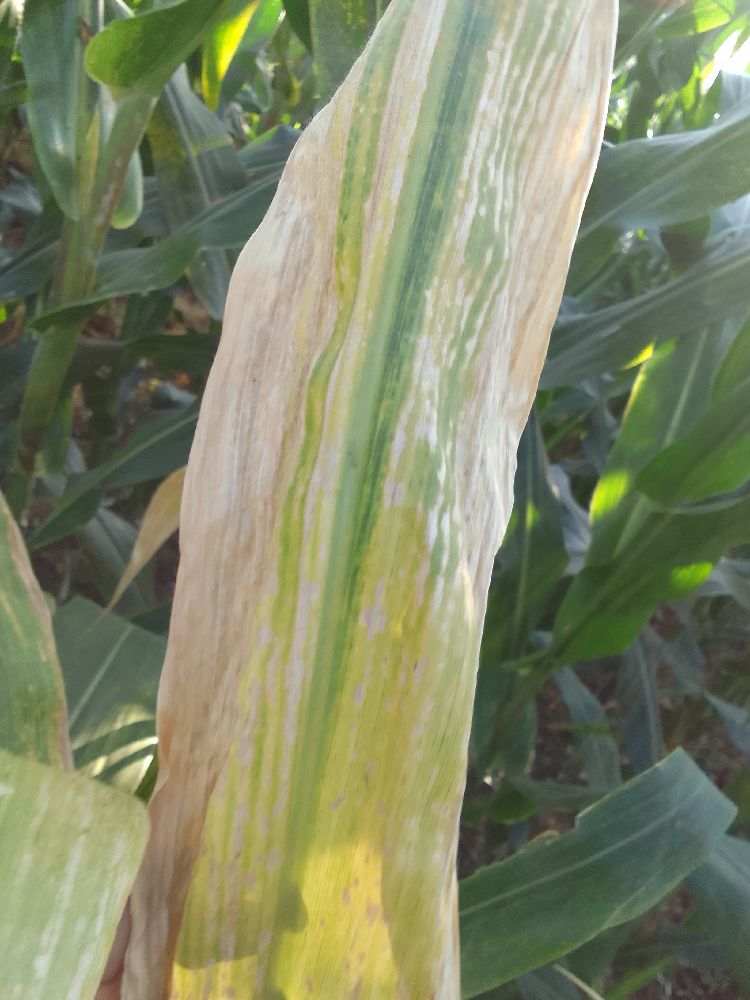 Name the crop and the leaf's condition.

maize, maize lethal necrosis
